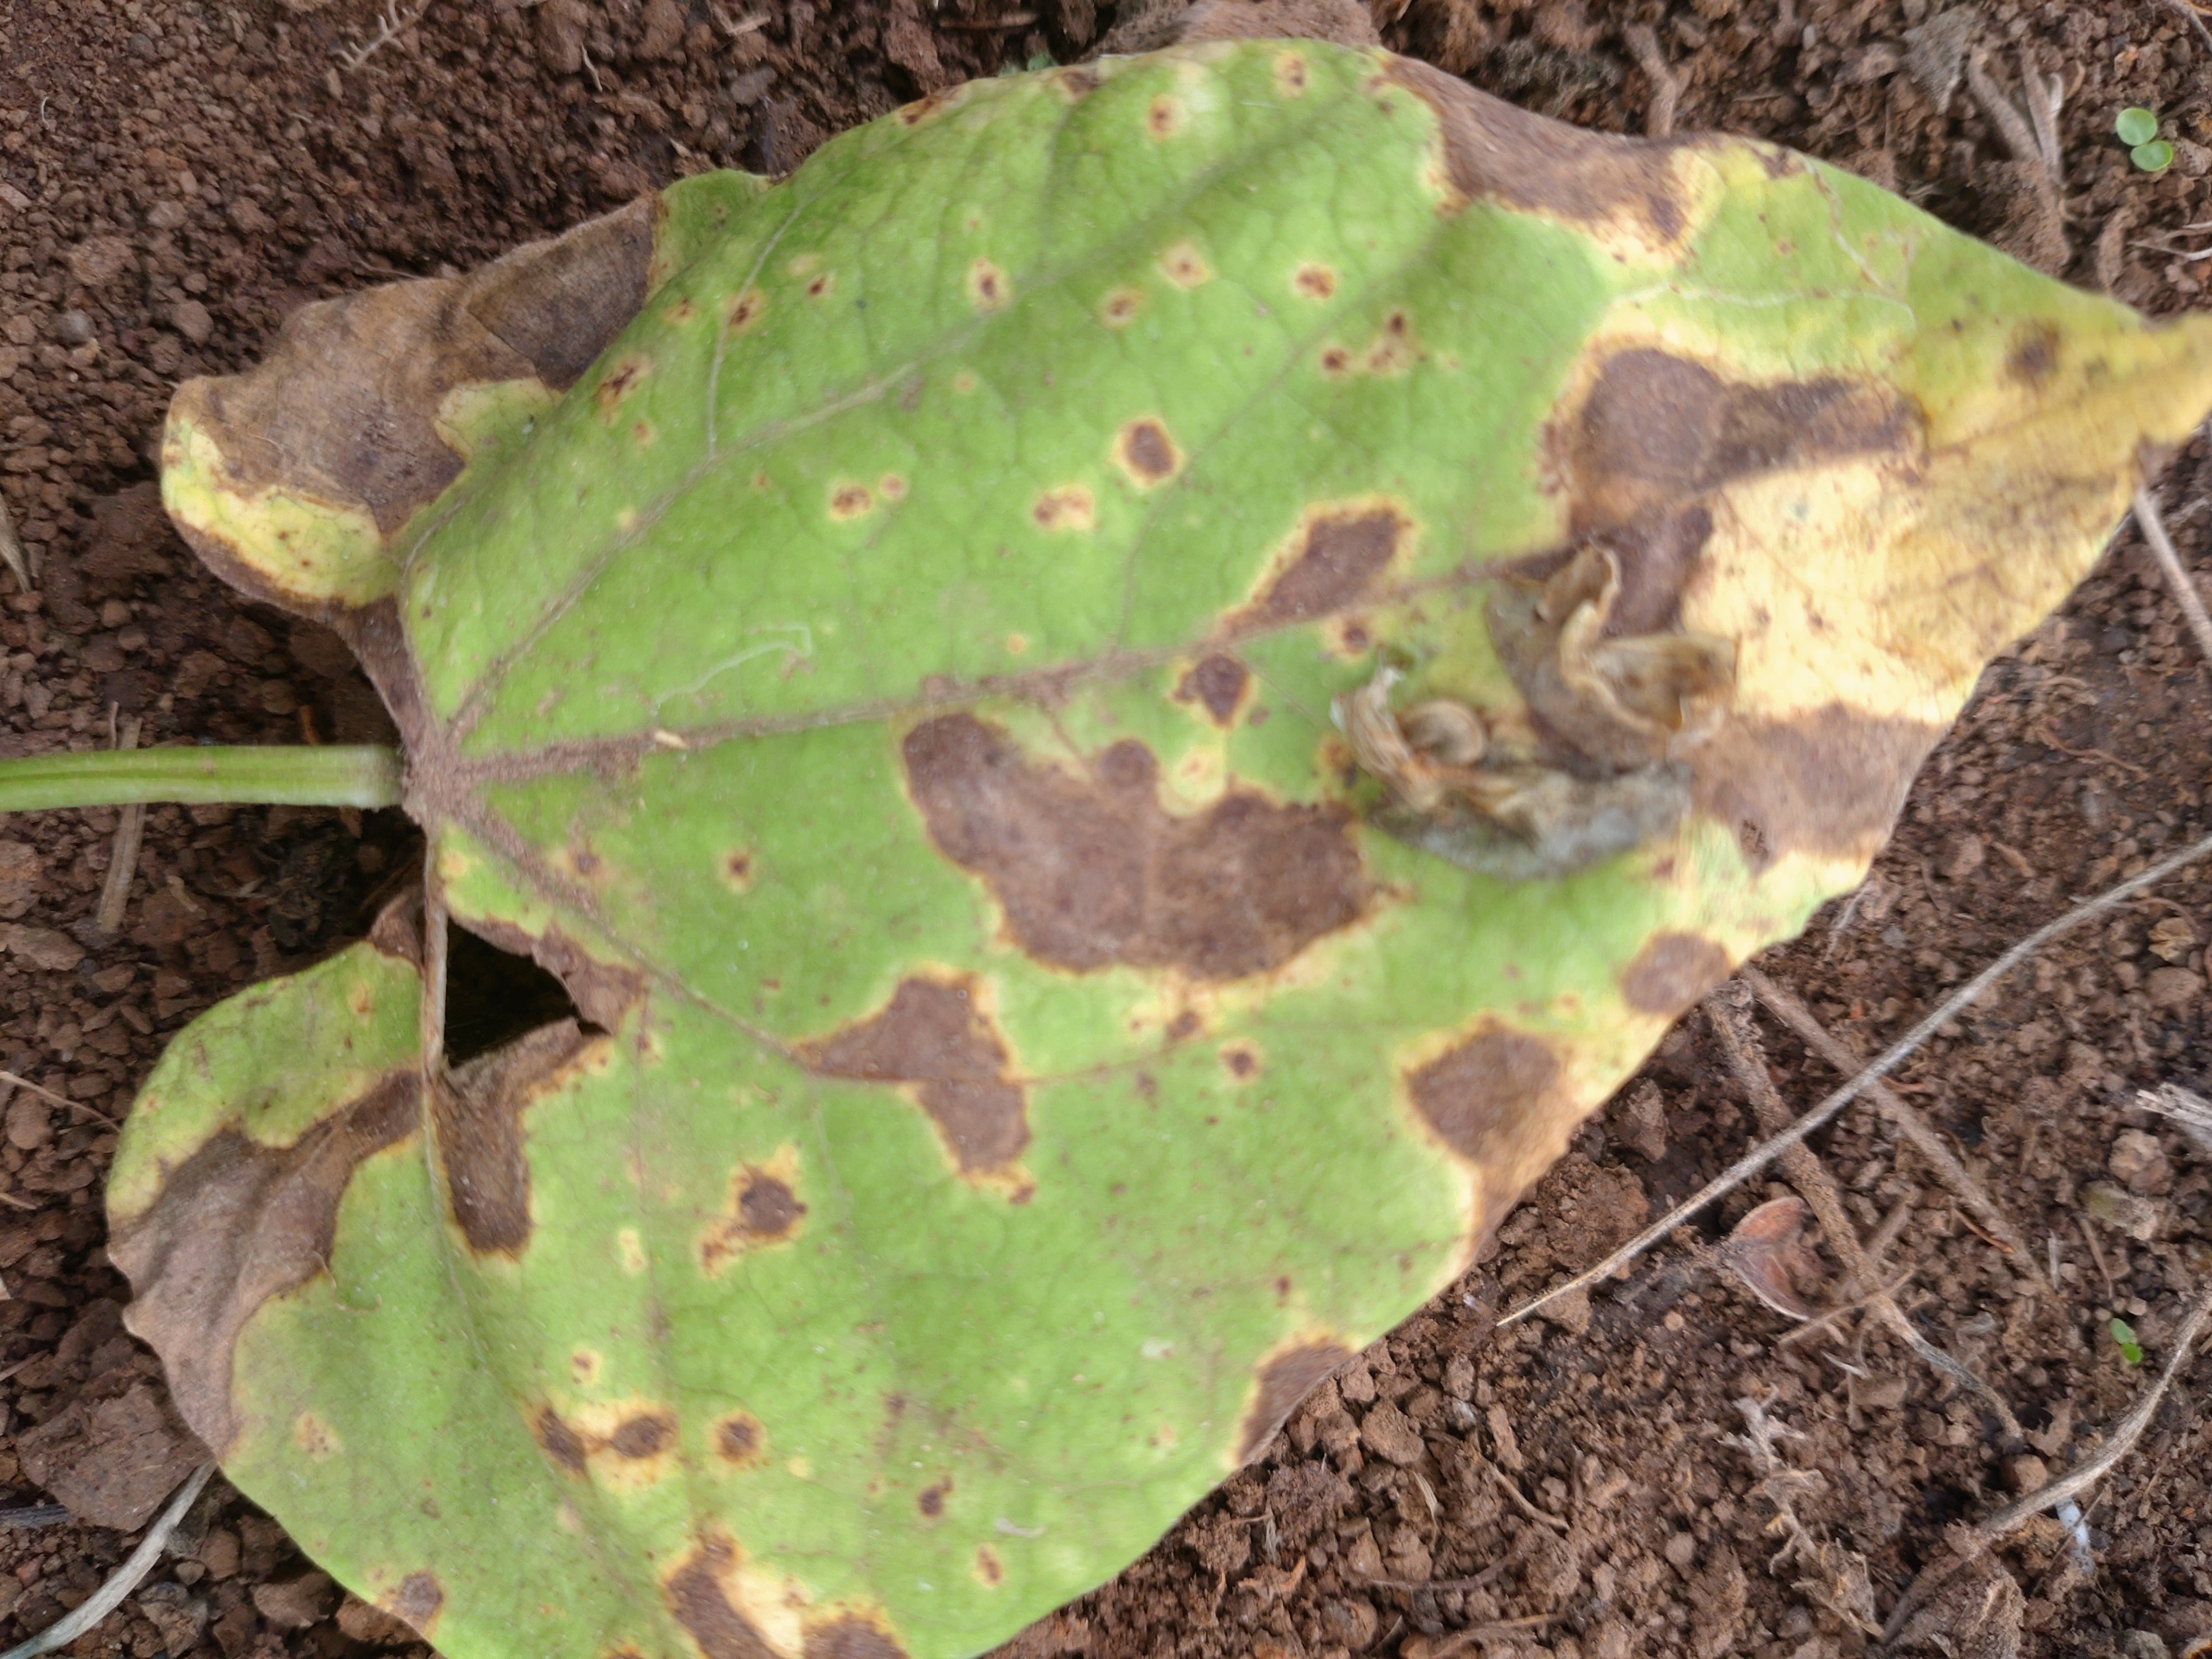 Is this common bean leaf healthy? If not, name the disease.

rust
